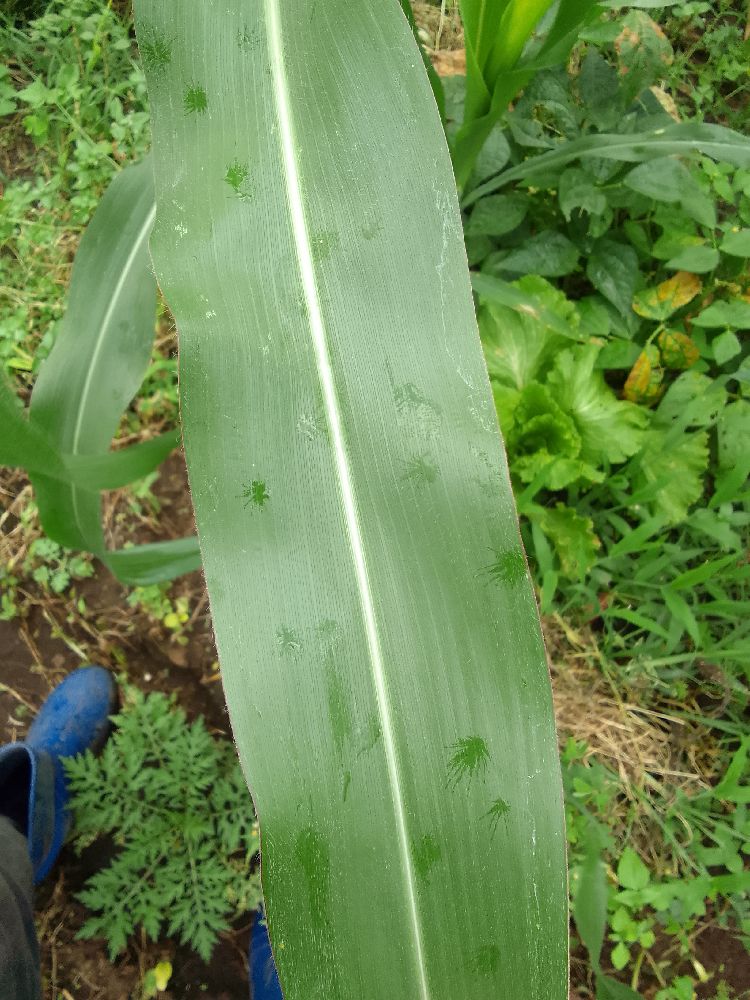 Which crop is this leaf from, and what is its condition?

maize, healthy
